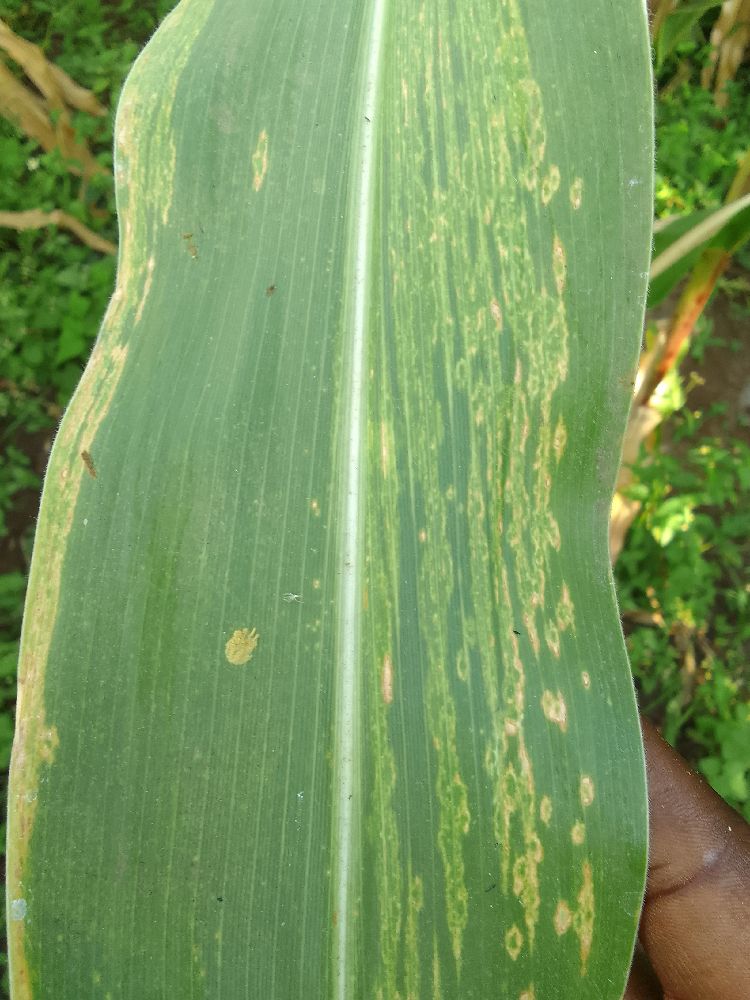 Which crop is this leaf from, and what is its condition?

maize, maize lethal necrosis
